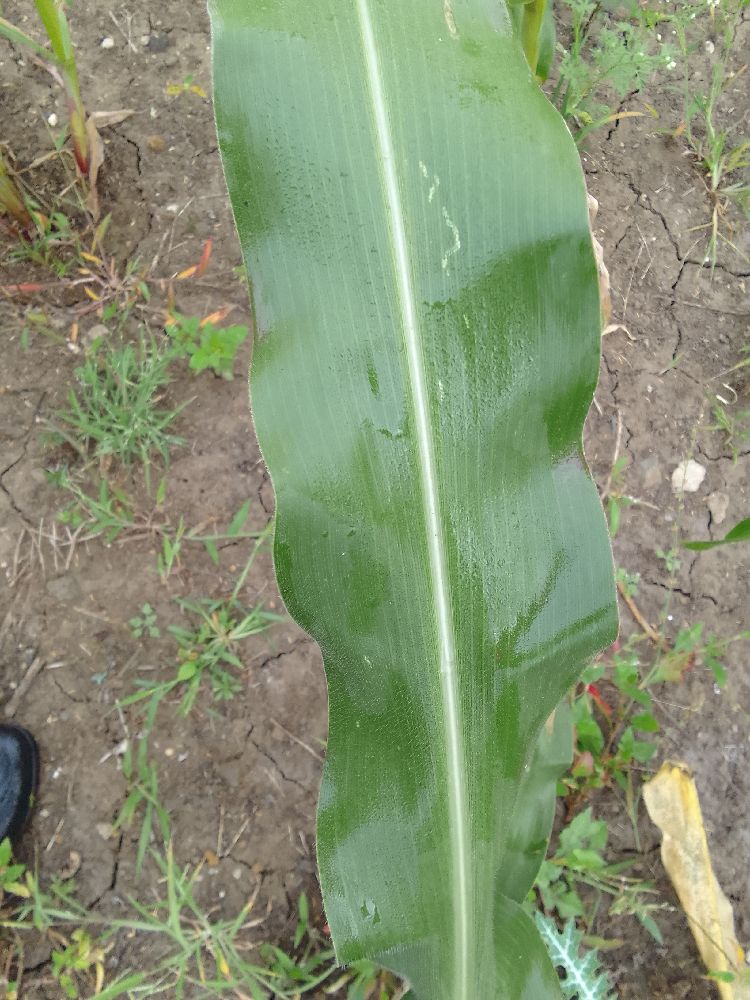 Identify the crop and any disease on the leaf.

maize, healthy
